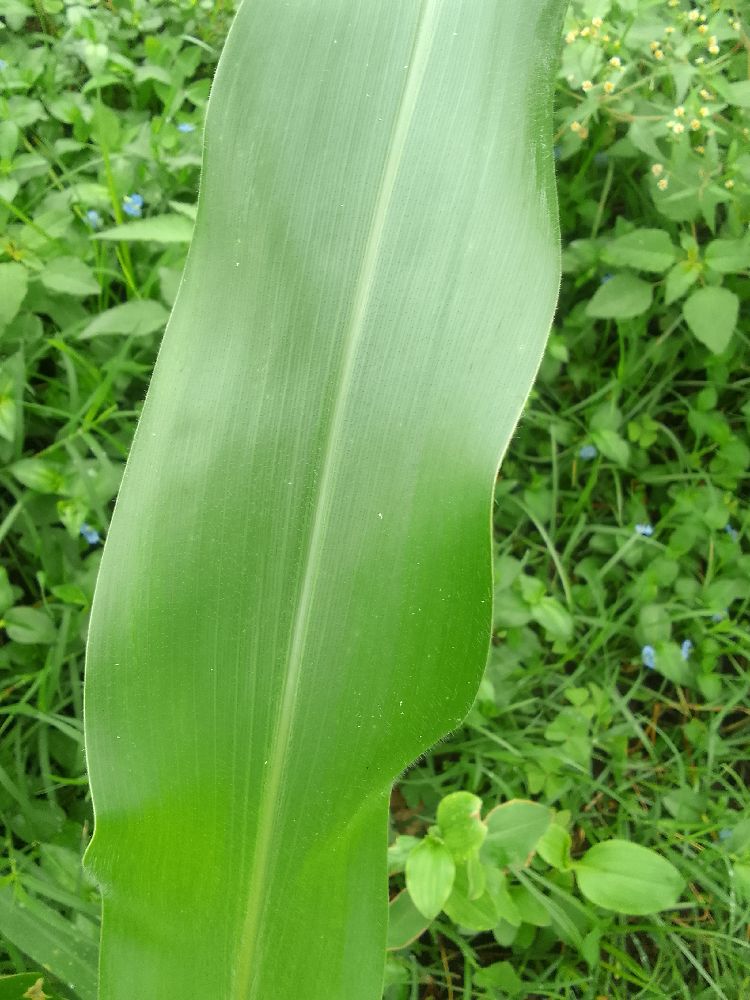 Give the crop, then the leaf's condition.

maize, healthy
